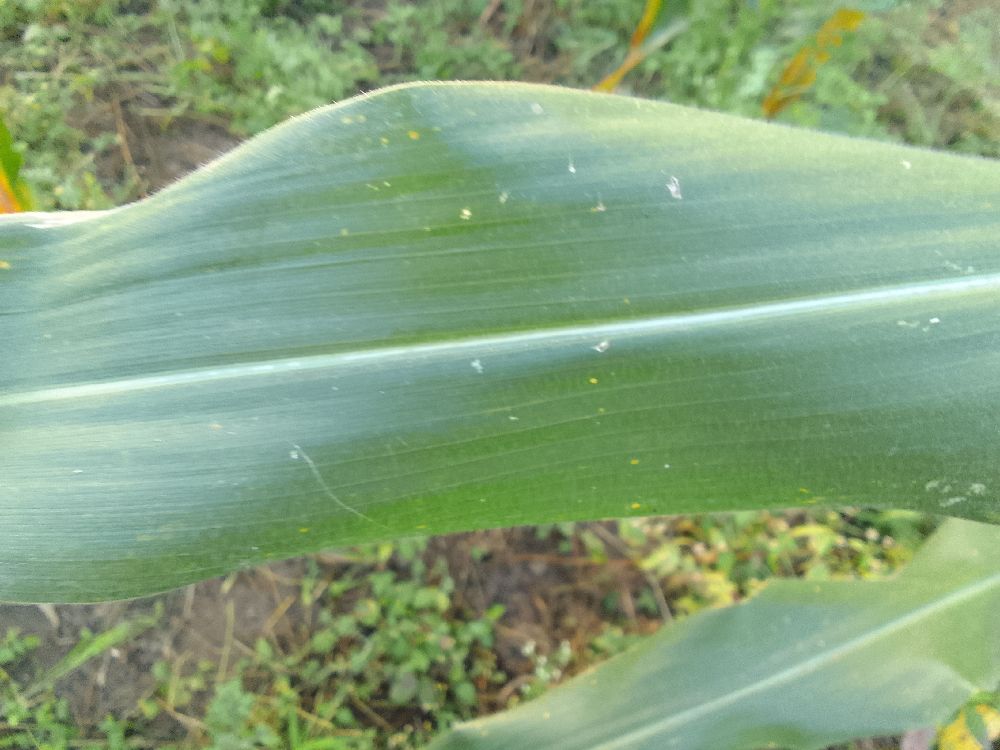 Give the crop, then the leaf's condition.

maize, healthy
